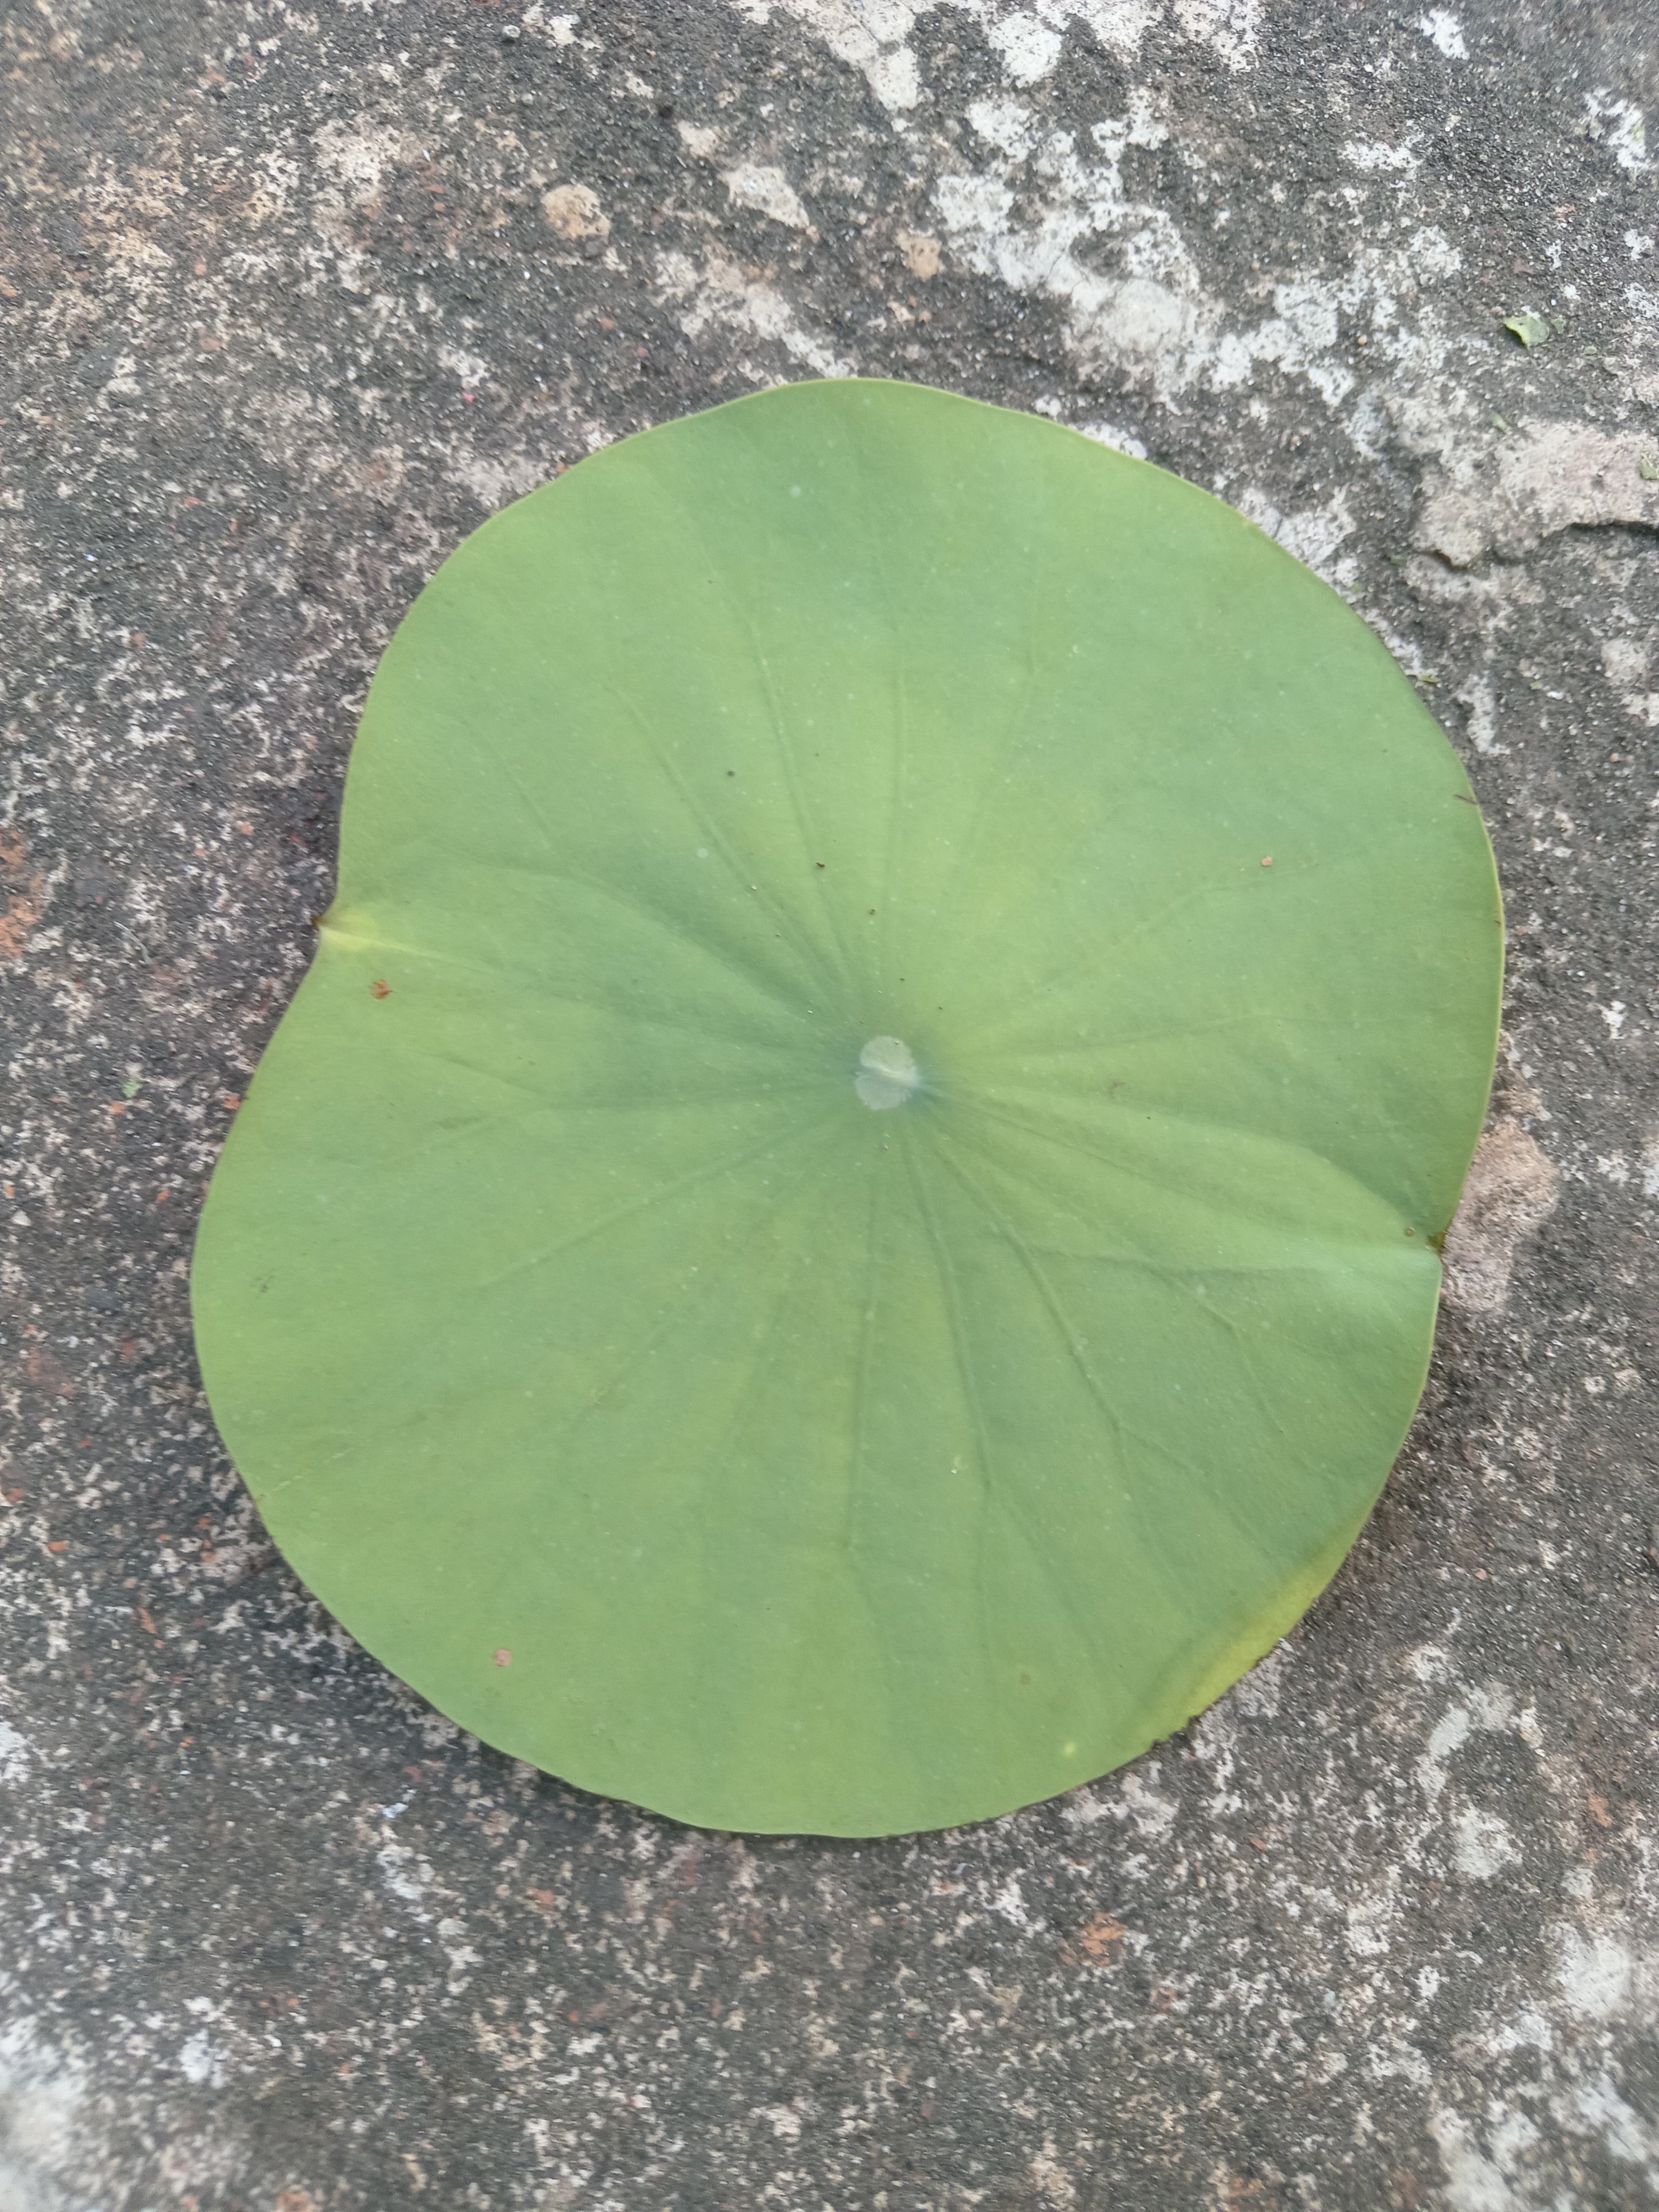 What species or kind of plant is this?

lotus
